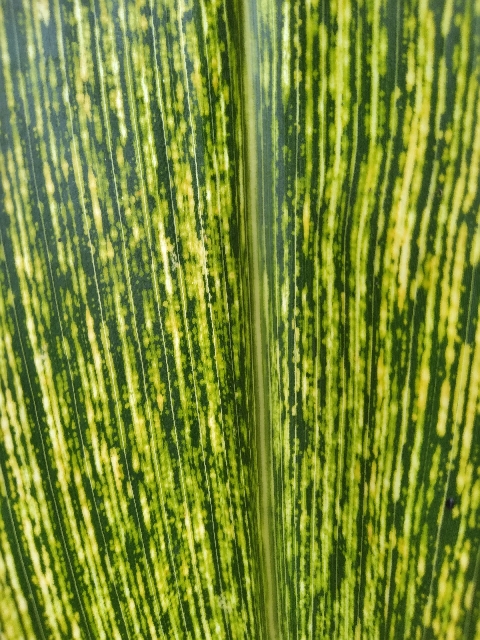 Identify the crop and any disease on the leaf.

maize, maize streak virus
